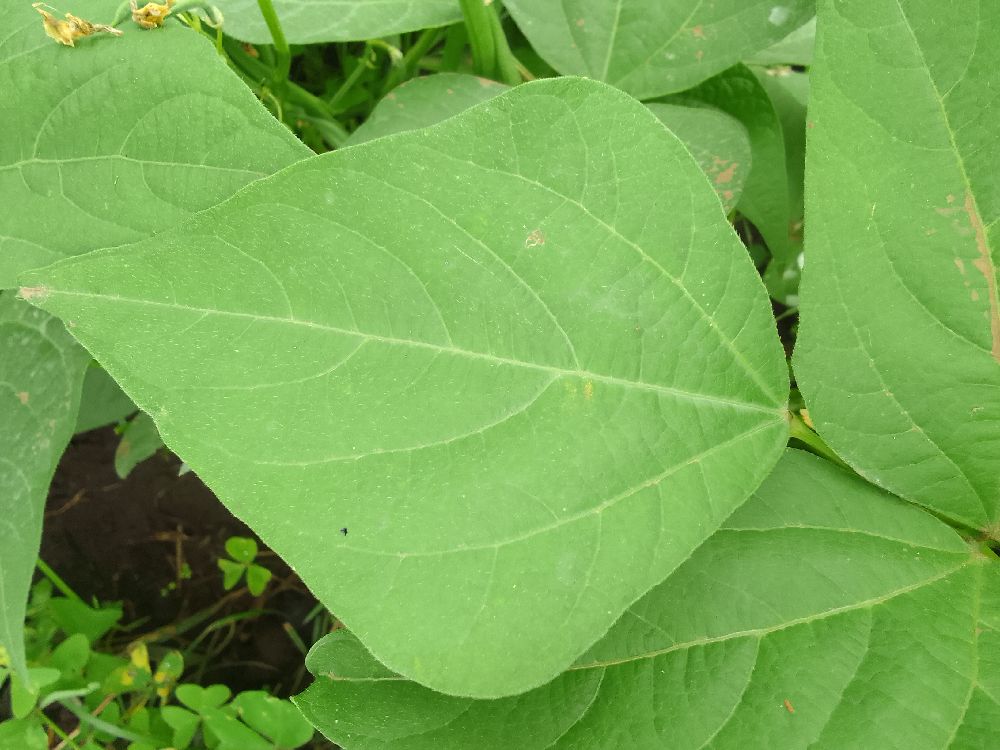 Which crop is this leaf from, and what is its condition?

common bean, healthy
